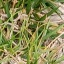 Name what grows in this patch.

grass
